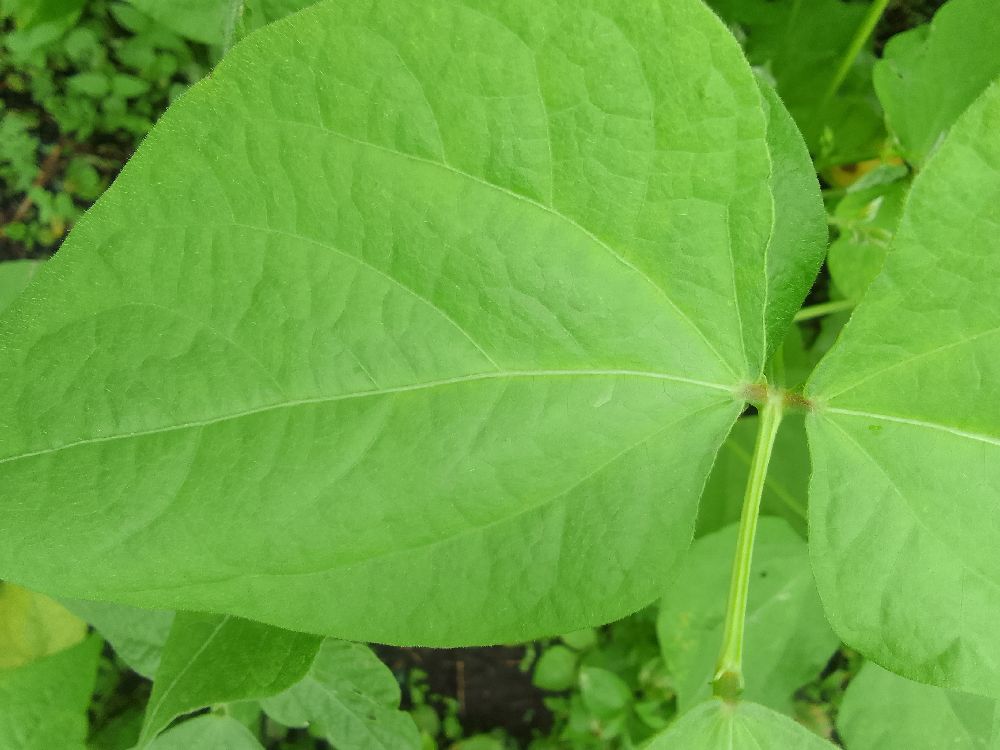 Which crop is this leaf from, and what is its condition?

common bean, healthy
